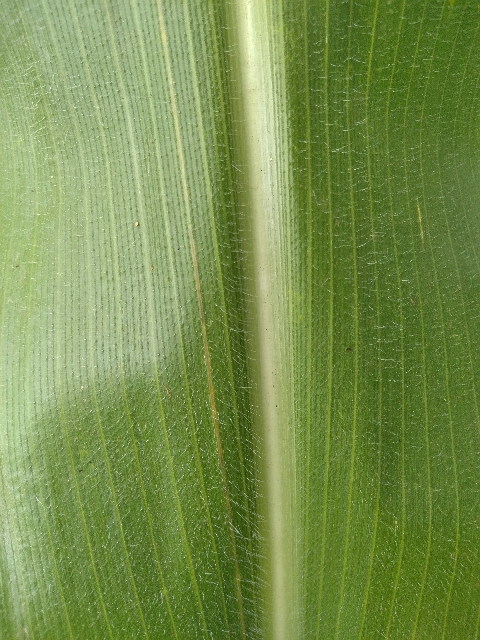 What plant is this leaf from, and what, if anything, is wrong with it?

maize, healthy
